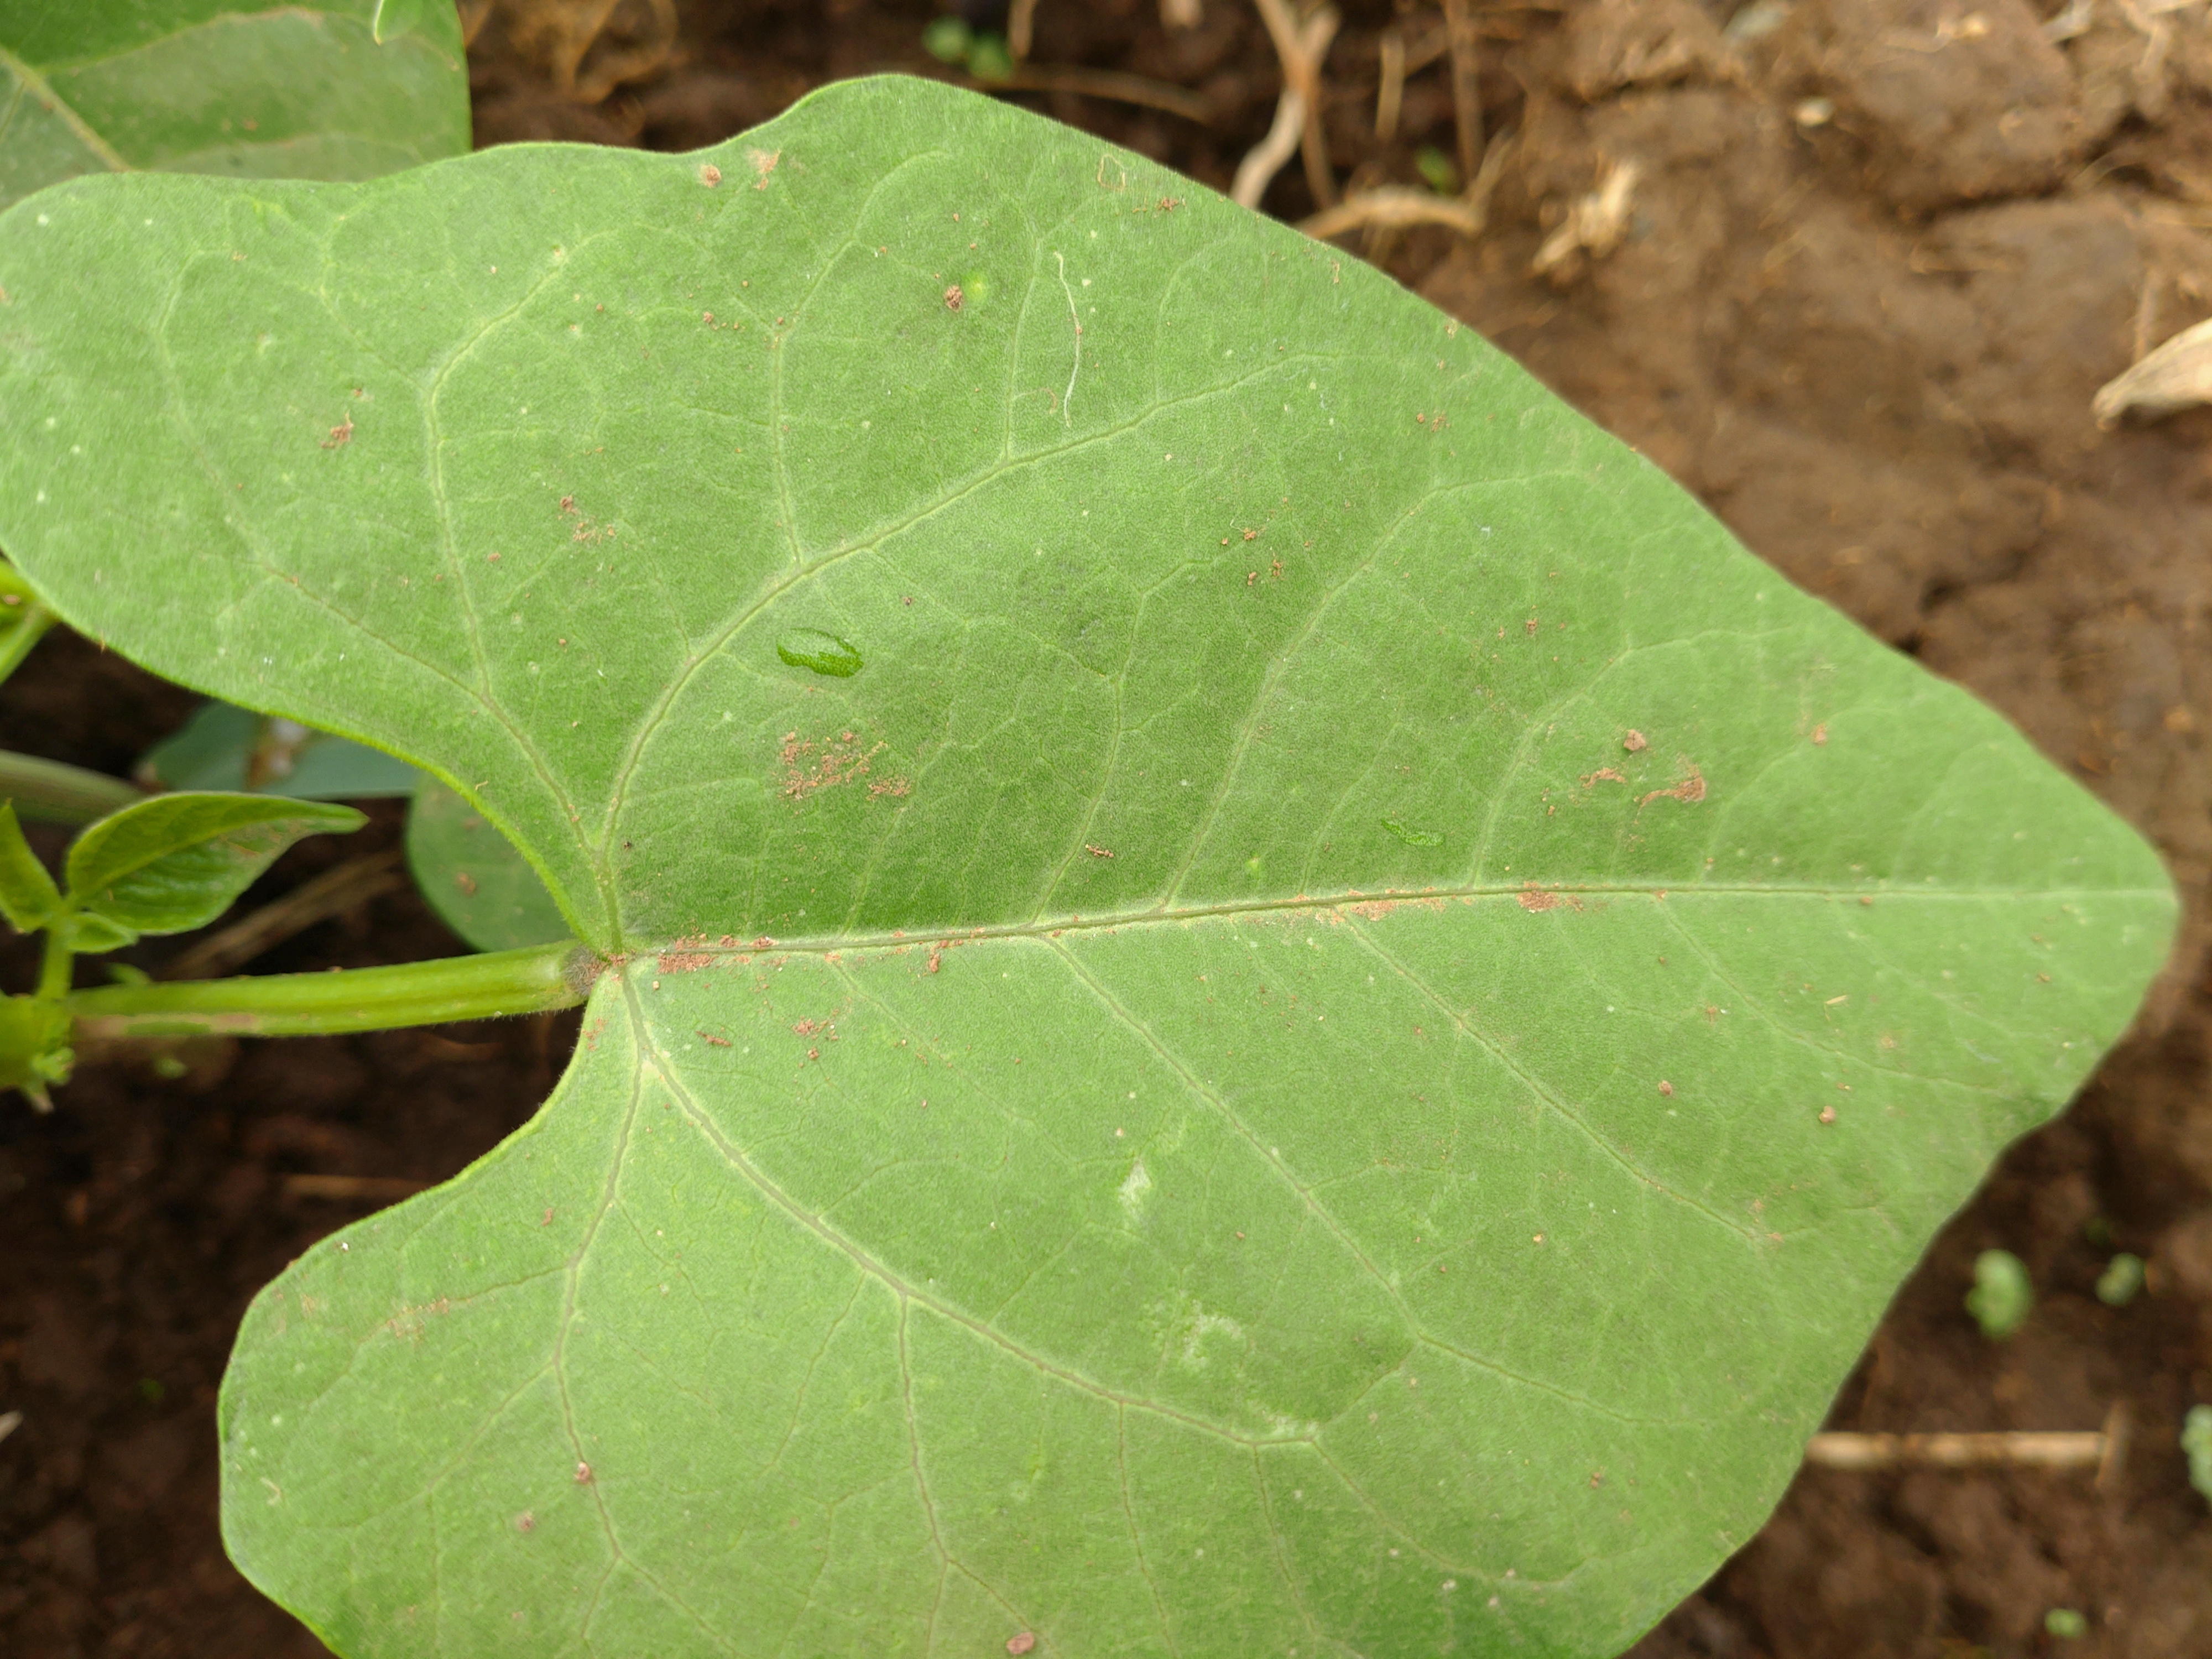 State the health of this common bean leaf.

healthy
